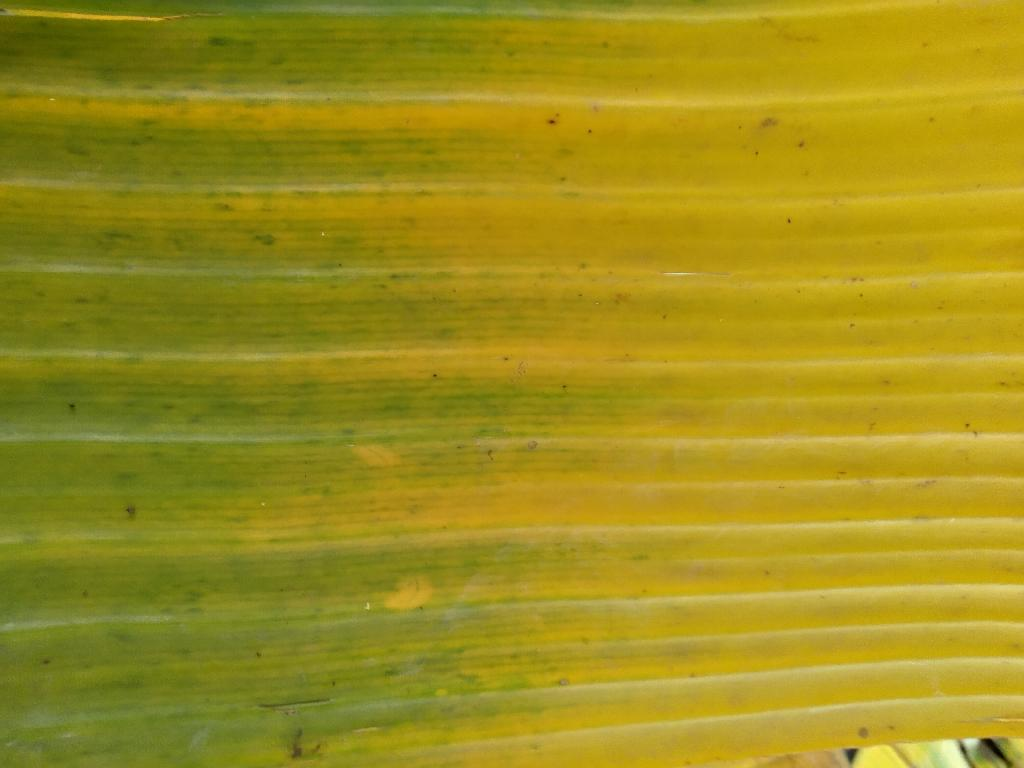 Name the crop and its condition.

banana, fusarium wilt race 1
